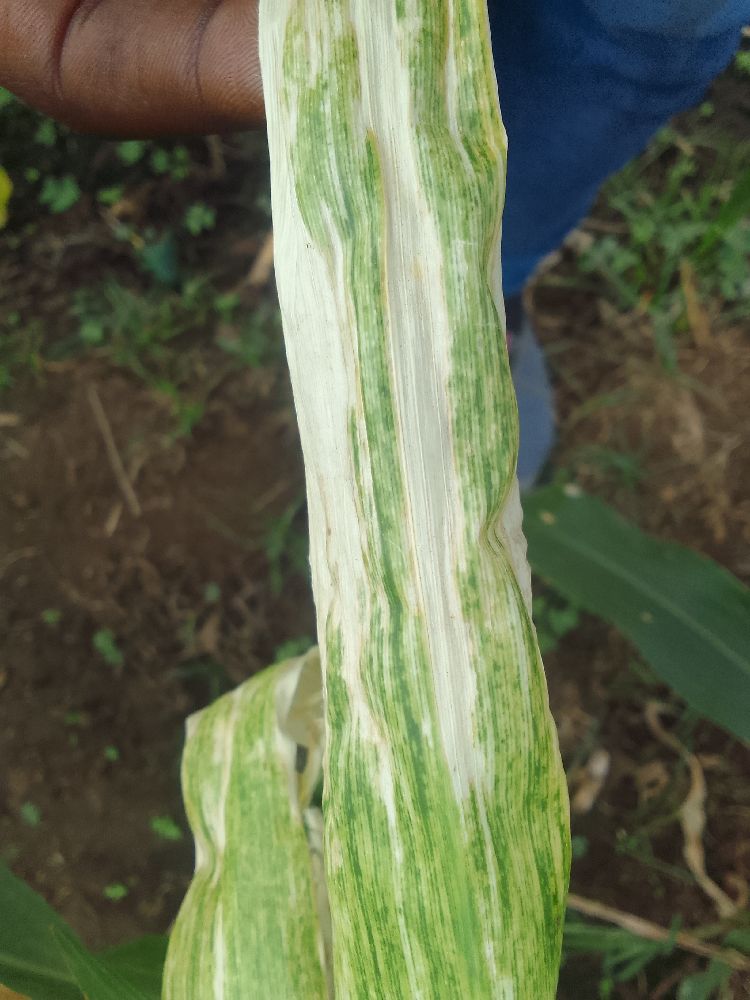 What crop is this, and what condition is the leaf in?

maize, maize lethal necrosis
